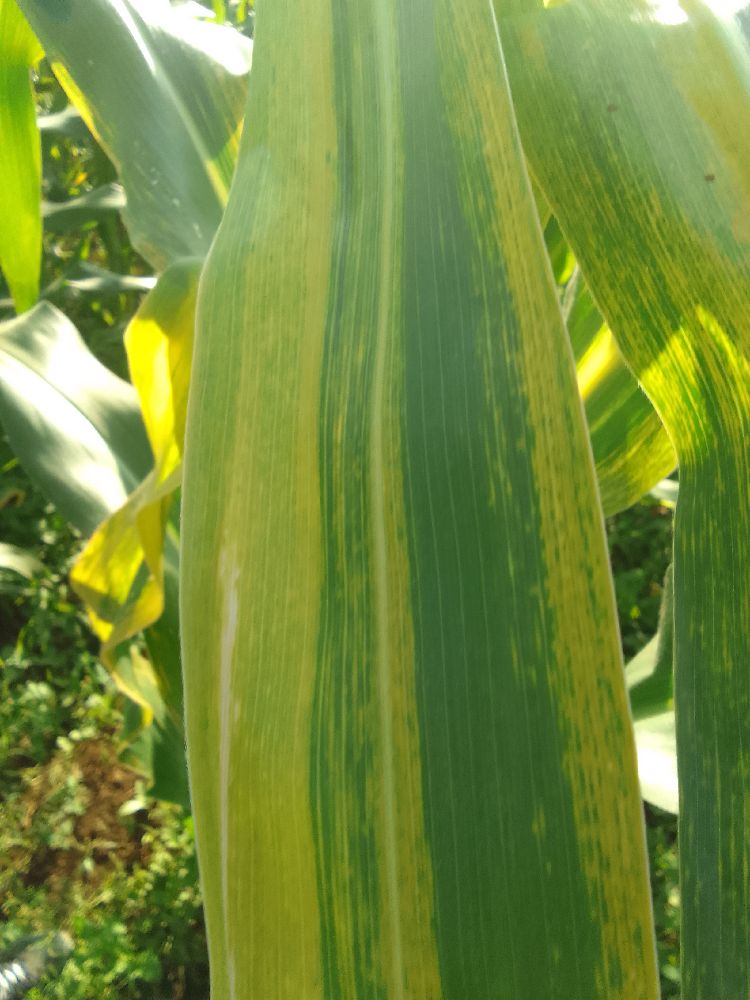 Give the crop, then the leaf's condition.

maize, maize lethal necrosis
